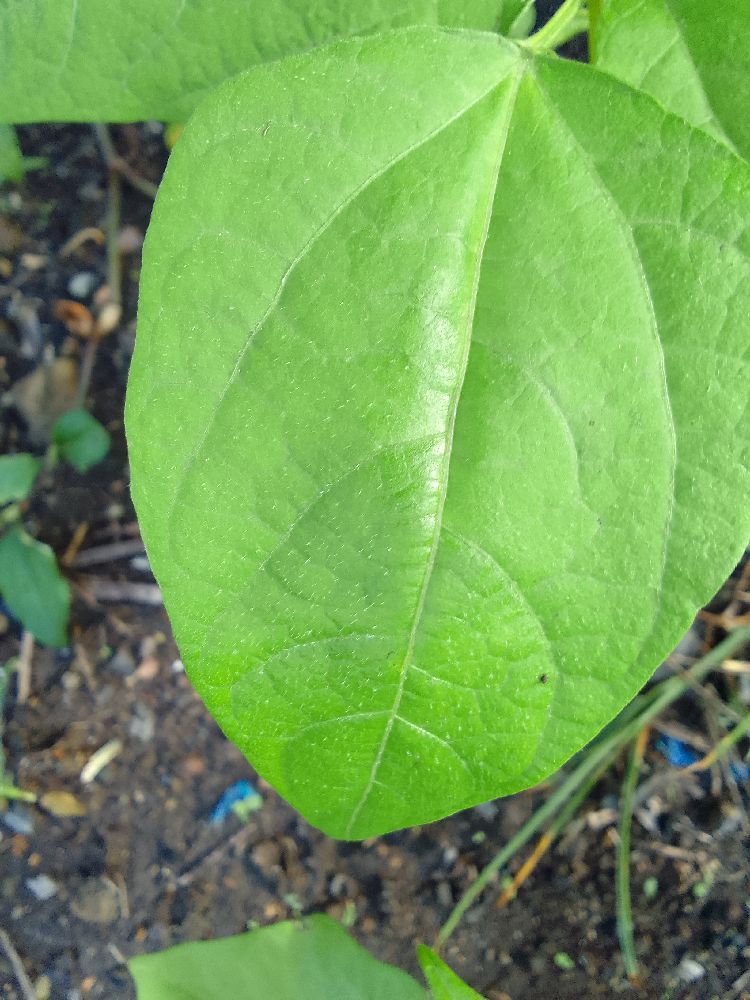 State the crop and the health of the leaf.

common bean, healthy
